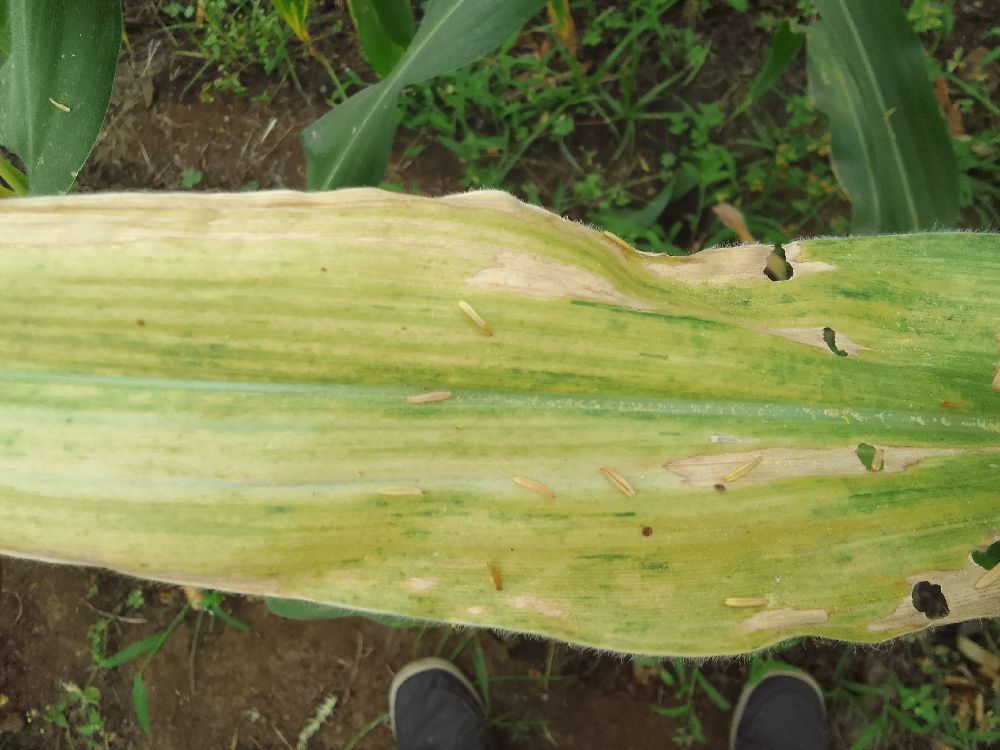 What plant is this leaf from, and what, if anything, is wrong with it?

maize, maize lethal necrosis
